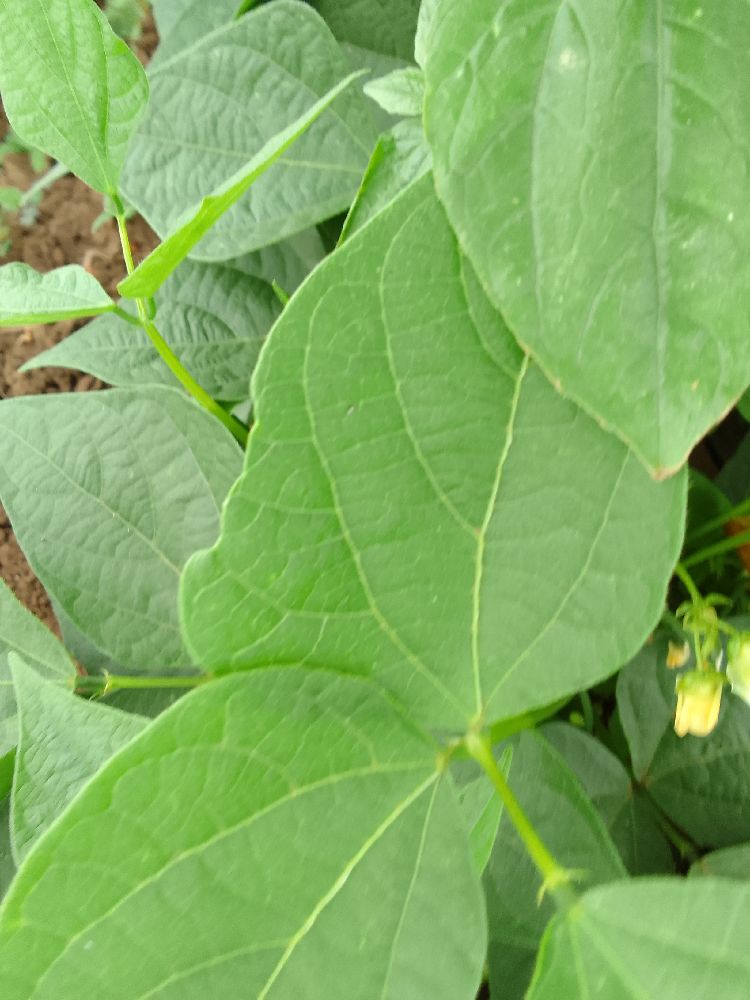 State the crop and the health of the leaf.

common bean, healthy
